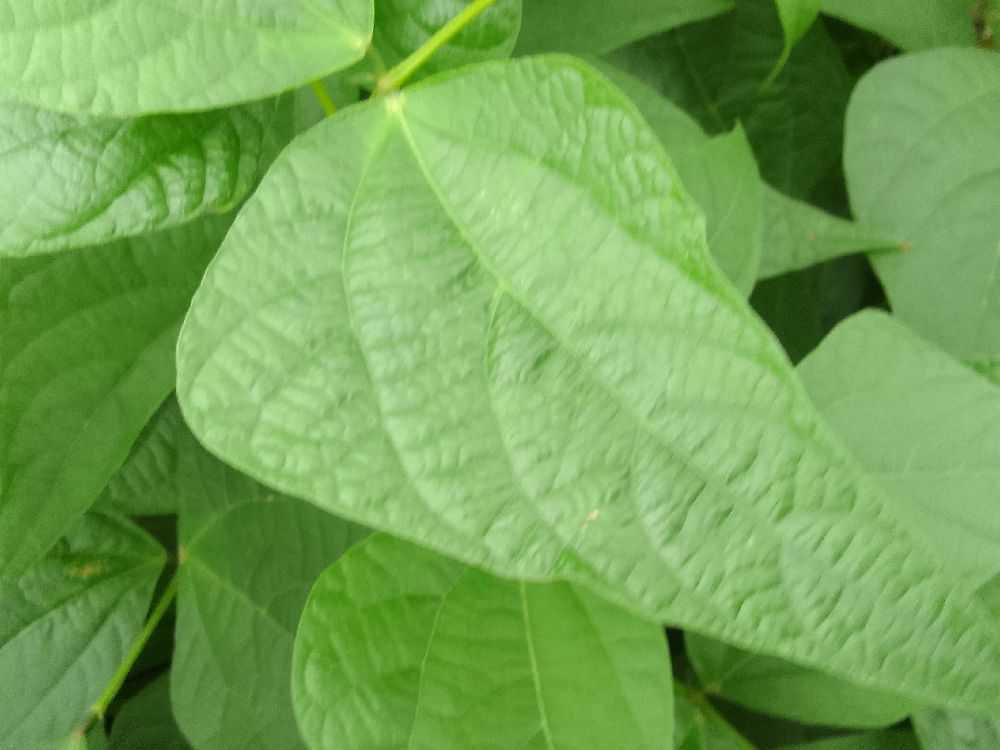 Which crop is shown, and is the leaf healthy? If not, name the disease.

common bean, healthy
